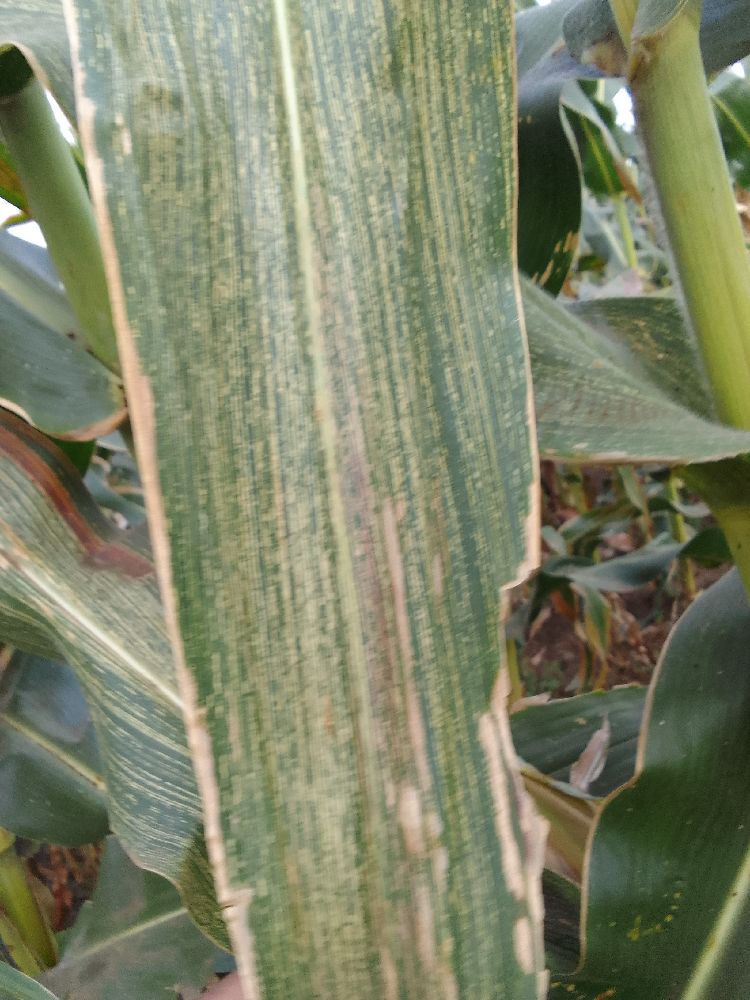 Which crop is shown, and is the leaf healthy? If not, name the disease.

maize, maize streak virus
